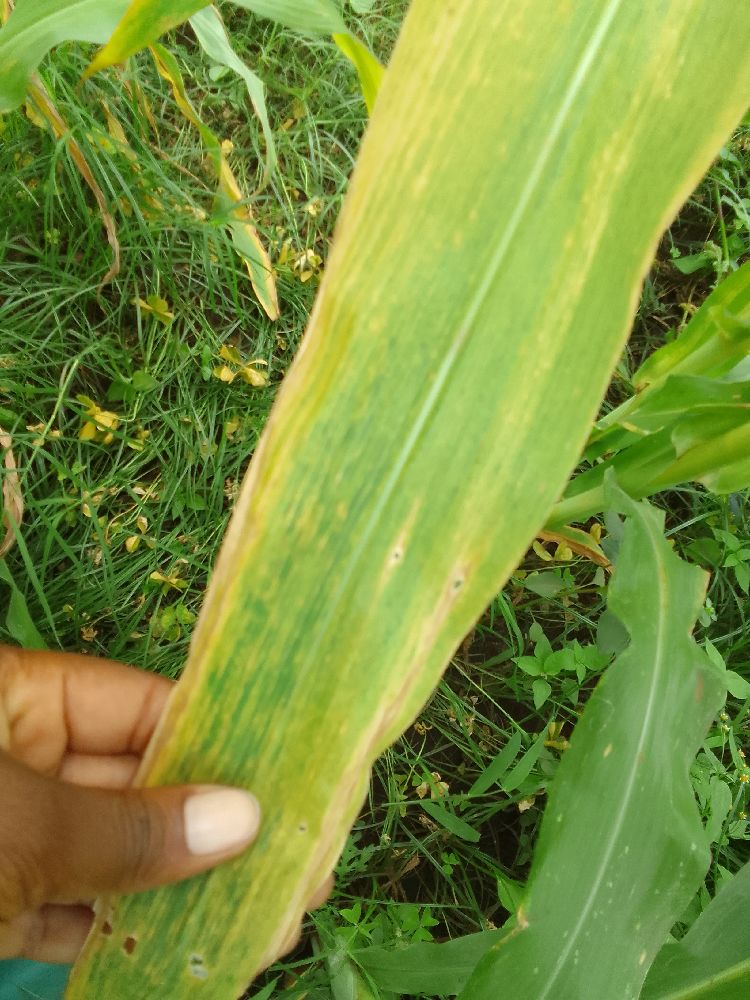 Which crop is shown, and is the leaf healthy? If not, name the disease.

maize, maize lethal necrosis
